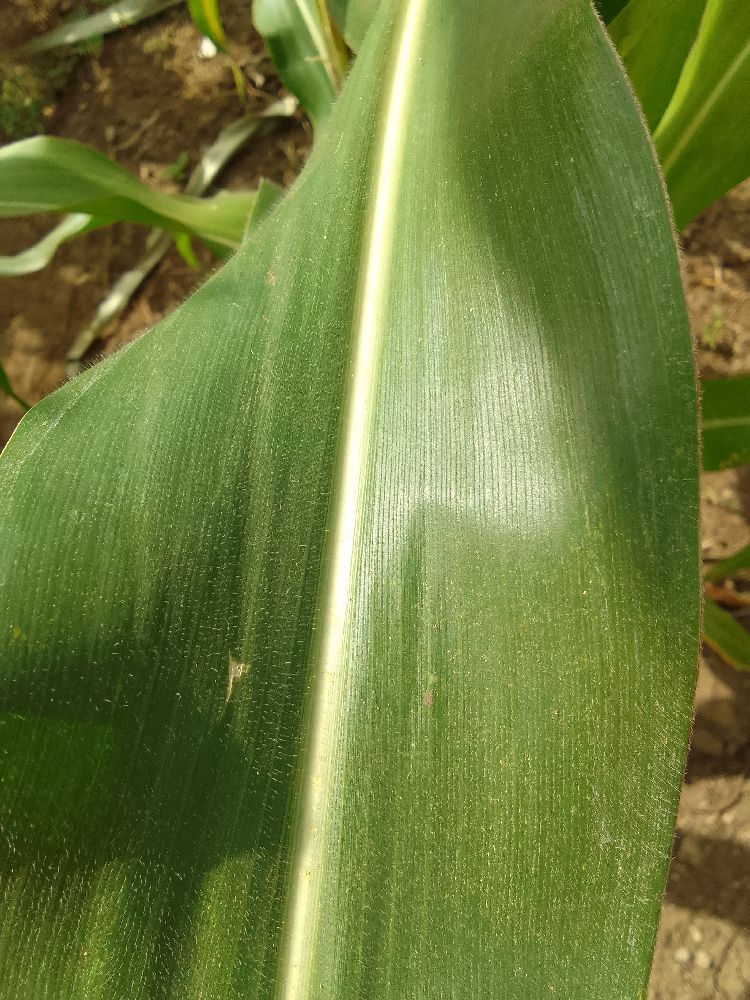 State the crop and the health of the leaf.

maize, healthy
